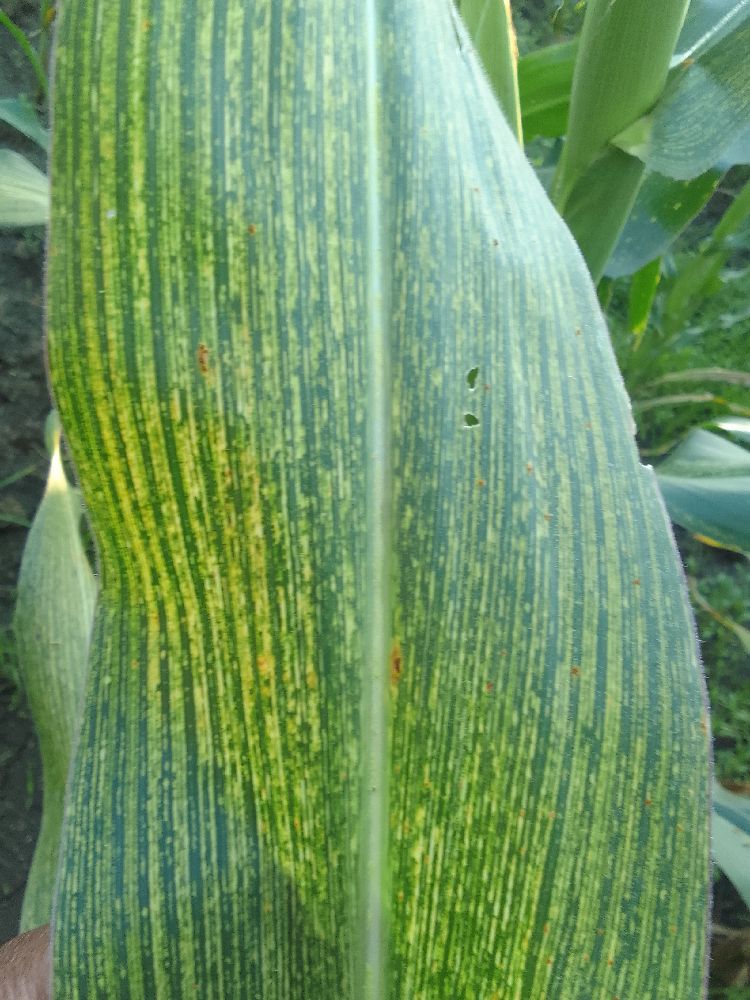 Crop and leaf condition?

maize, maize streak virus
